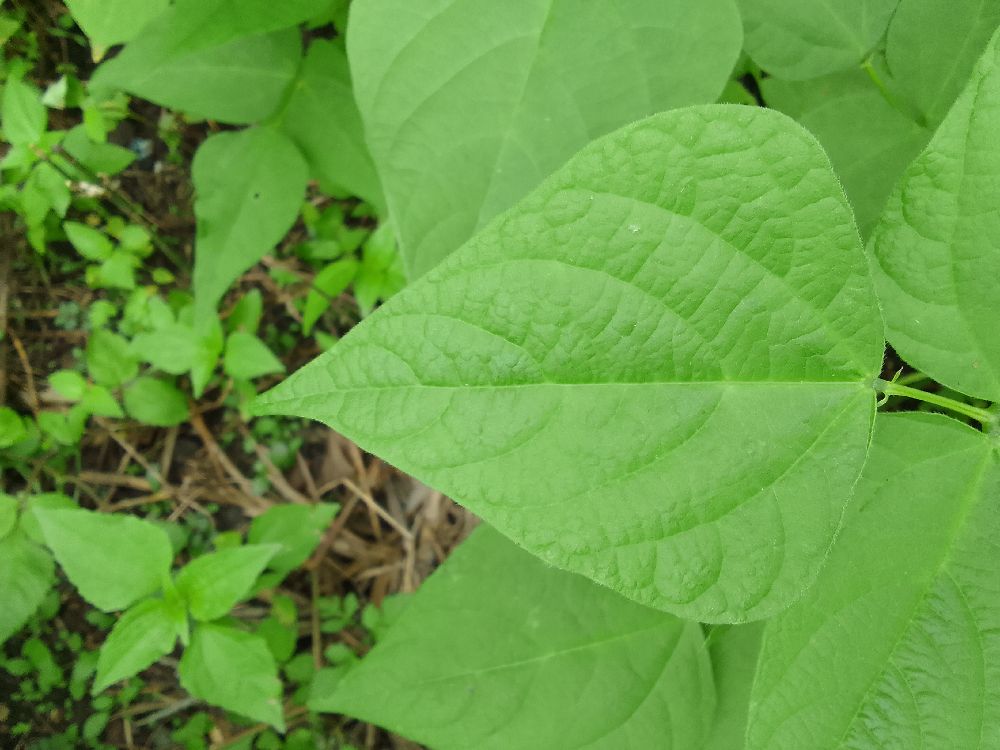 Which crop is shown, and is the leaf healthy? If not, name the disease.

common bean, healthy
